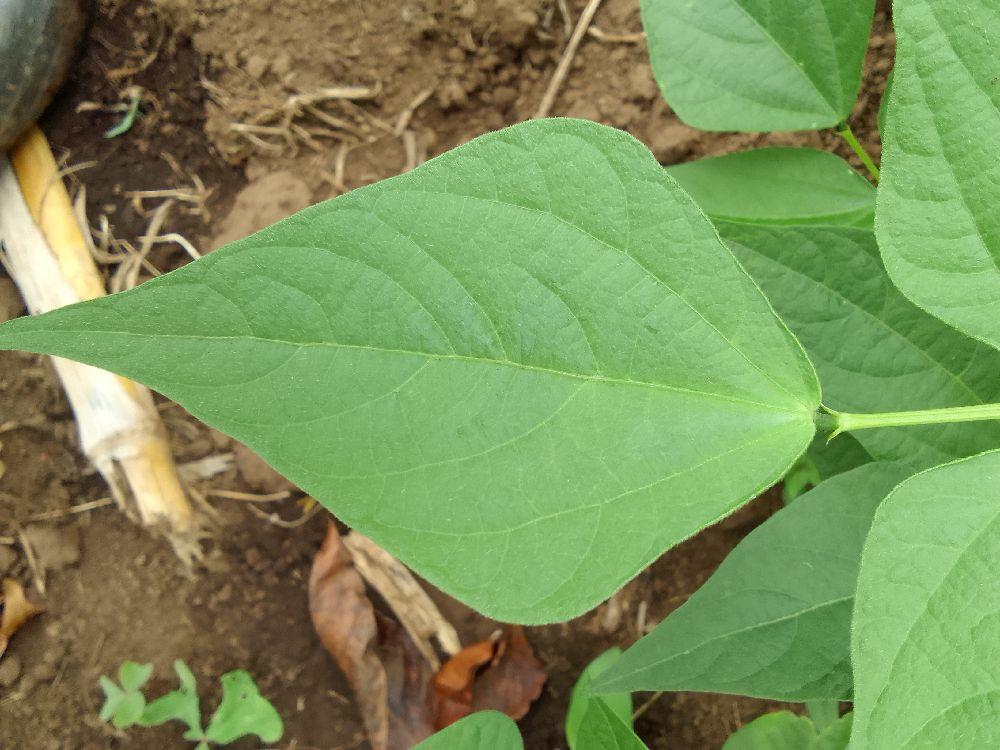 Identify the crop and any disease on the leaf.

common bean, healthy
